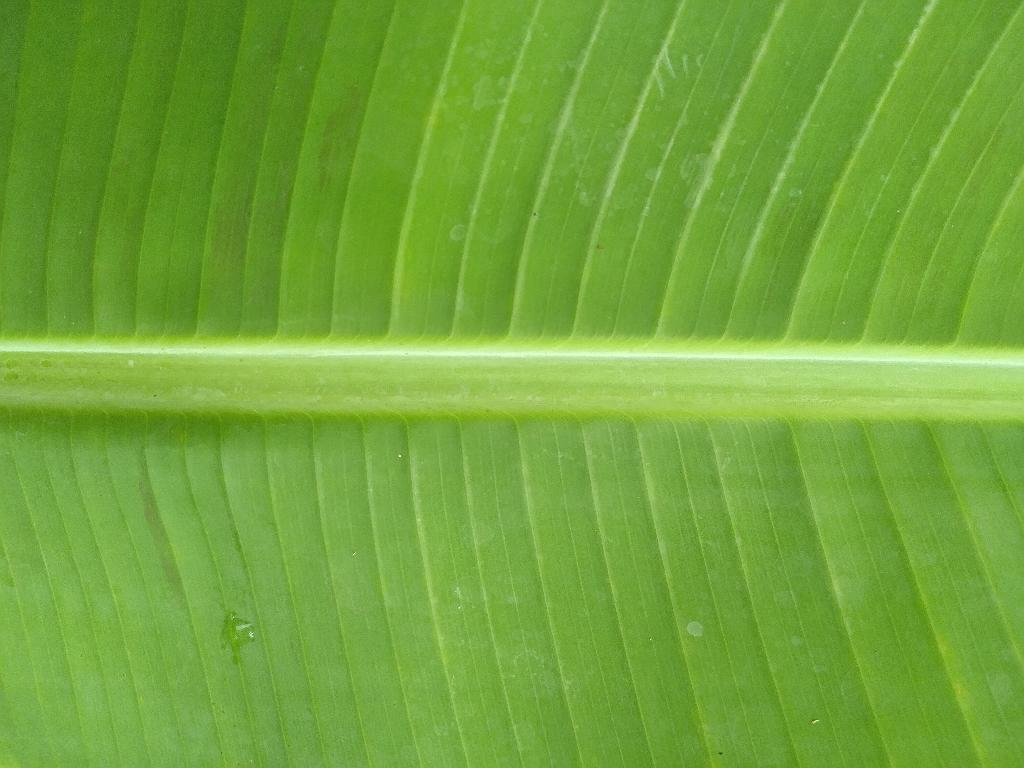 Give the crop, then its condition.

banana, healthy
